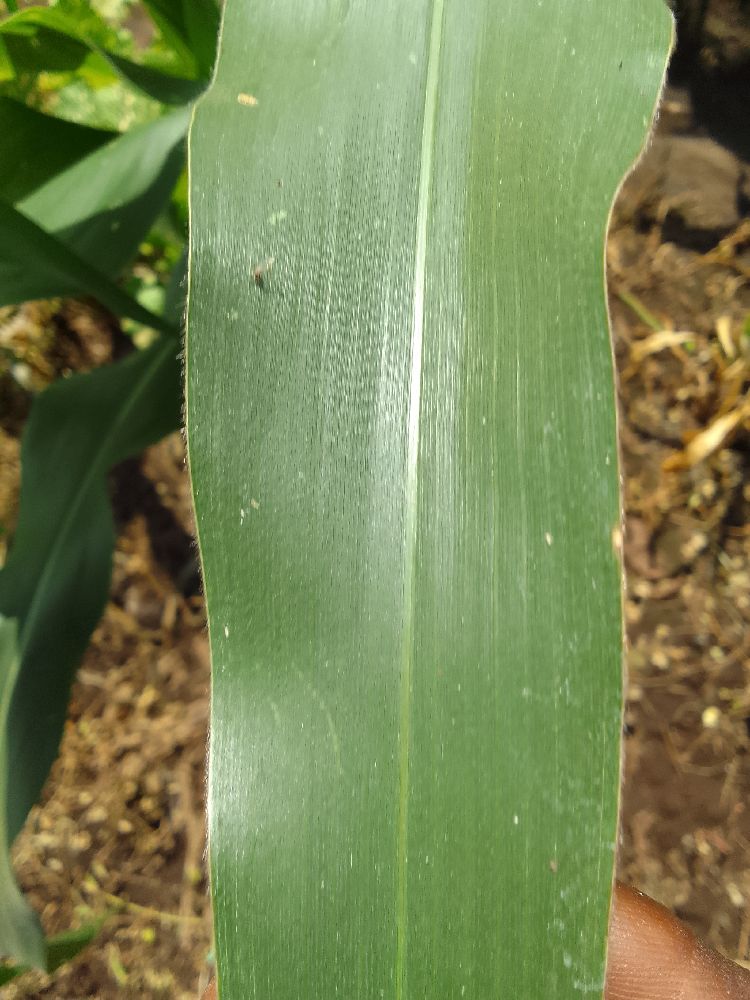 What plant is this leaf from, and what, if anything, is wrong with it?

maize, healthy
